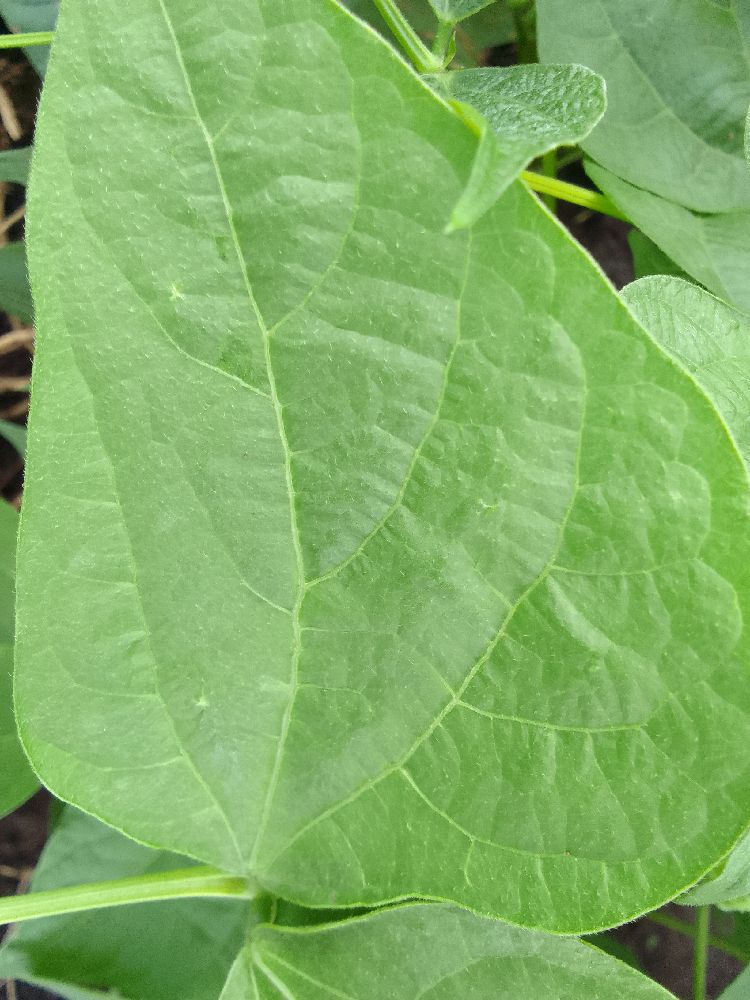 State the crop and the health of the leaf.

common bean, healthy
